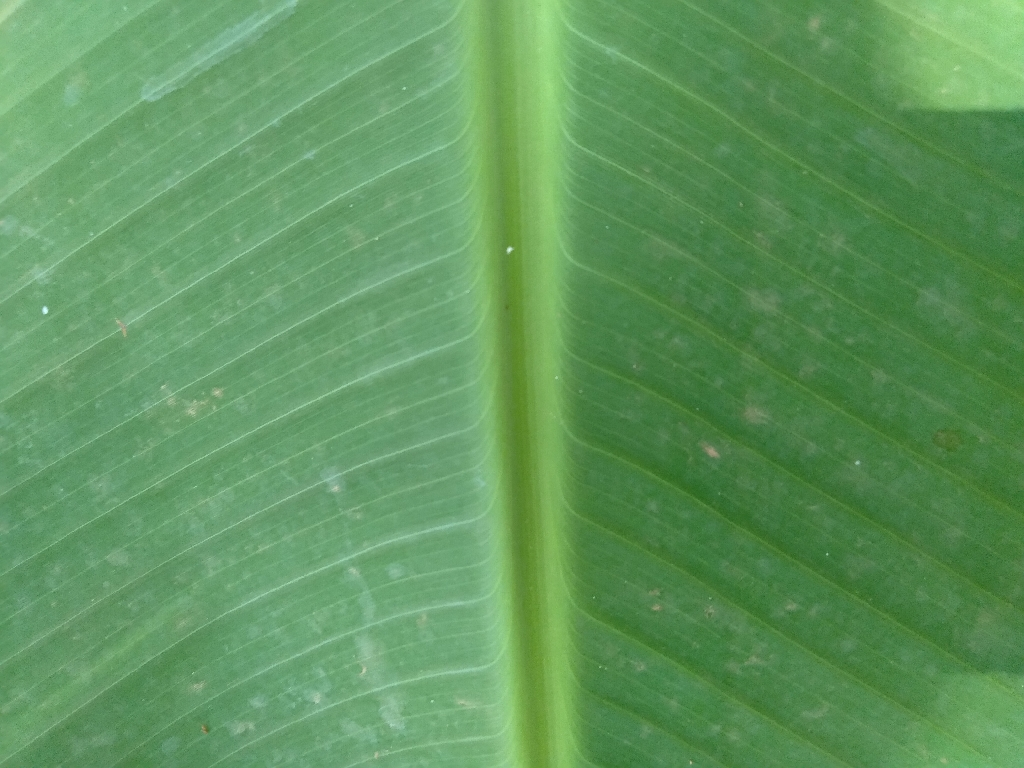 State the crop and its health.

banana, healthy
